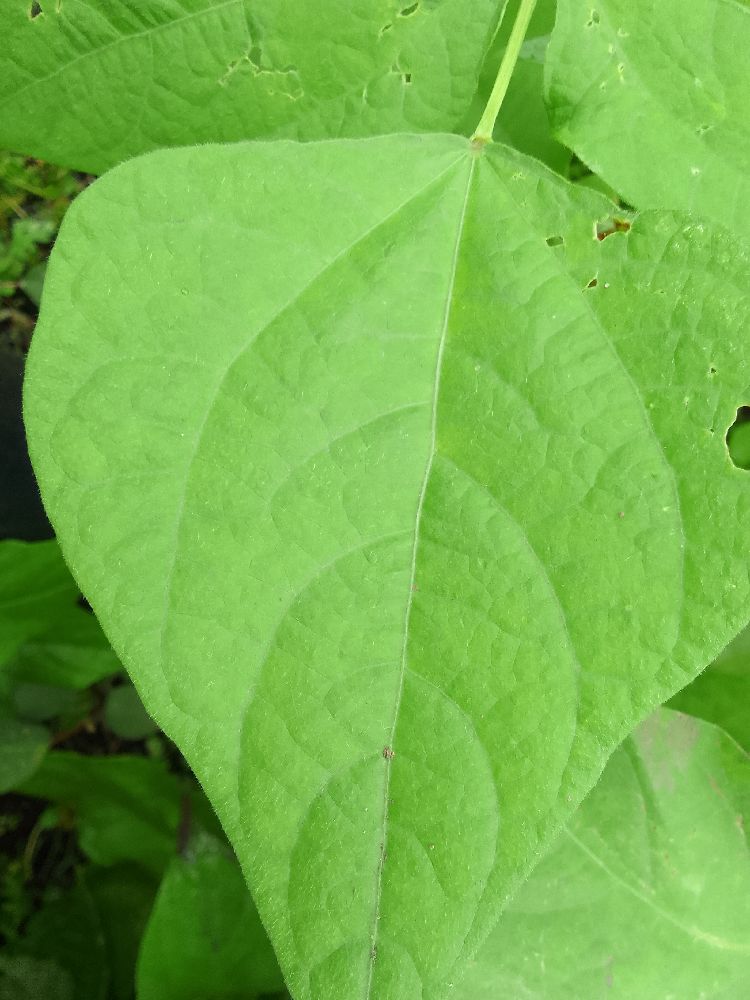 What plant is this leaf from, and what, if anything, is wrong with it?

common bean, healthy
